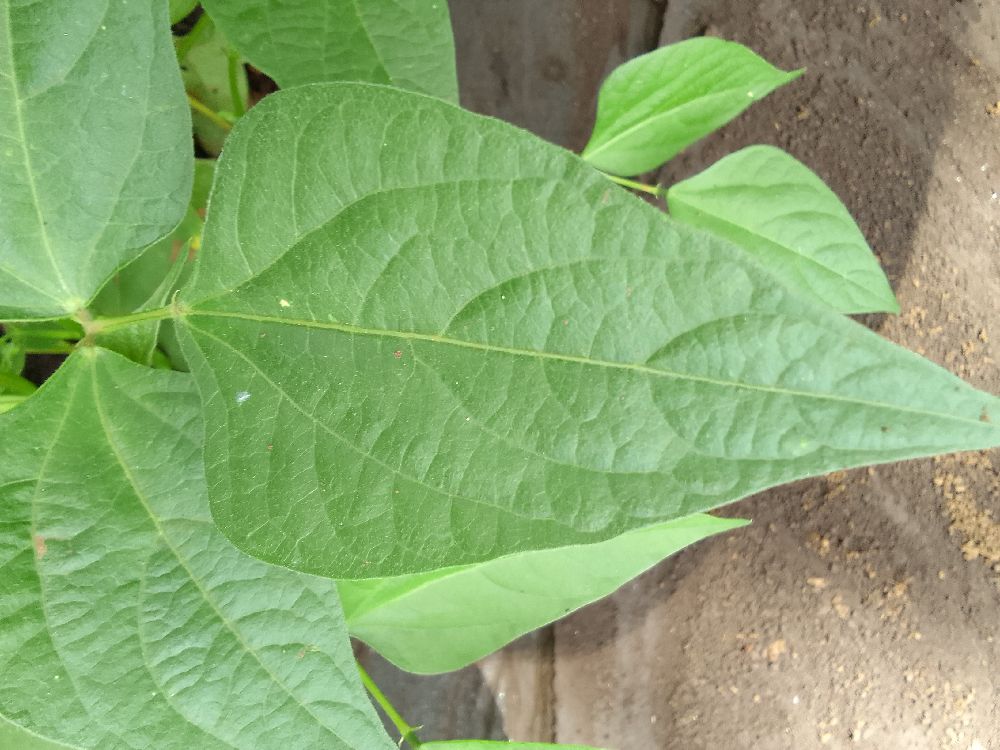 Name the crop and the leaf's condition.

common bean, healthy
